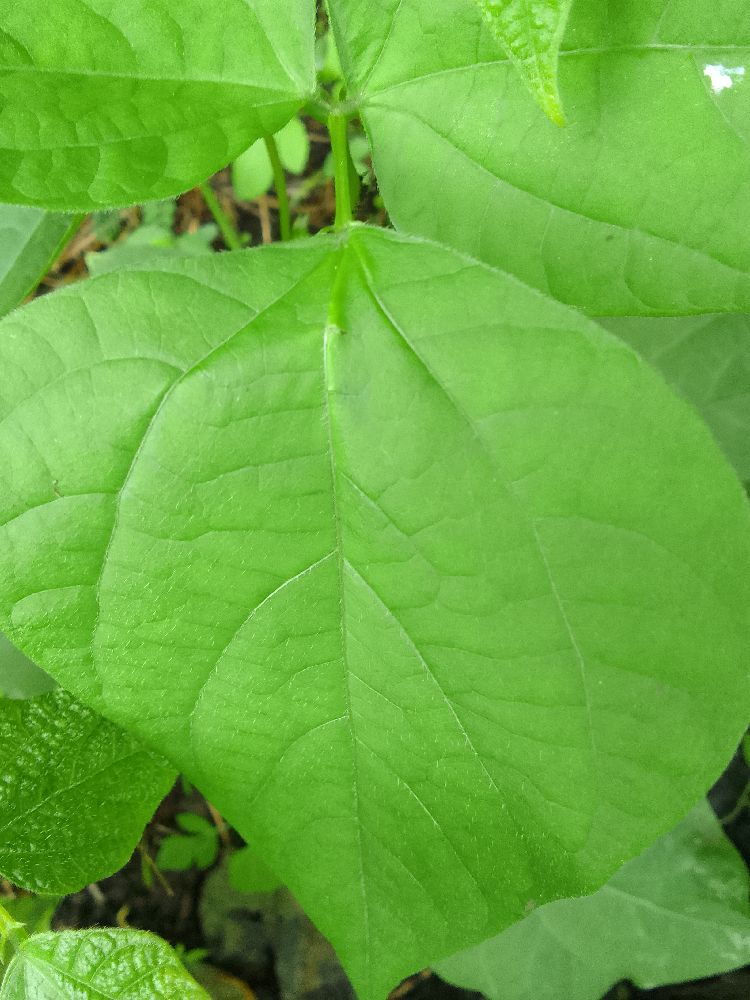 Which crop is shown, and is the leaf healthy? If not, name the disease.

common bean, healthy
